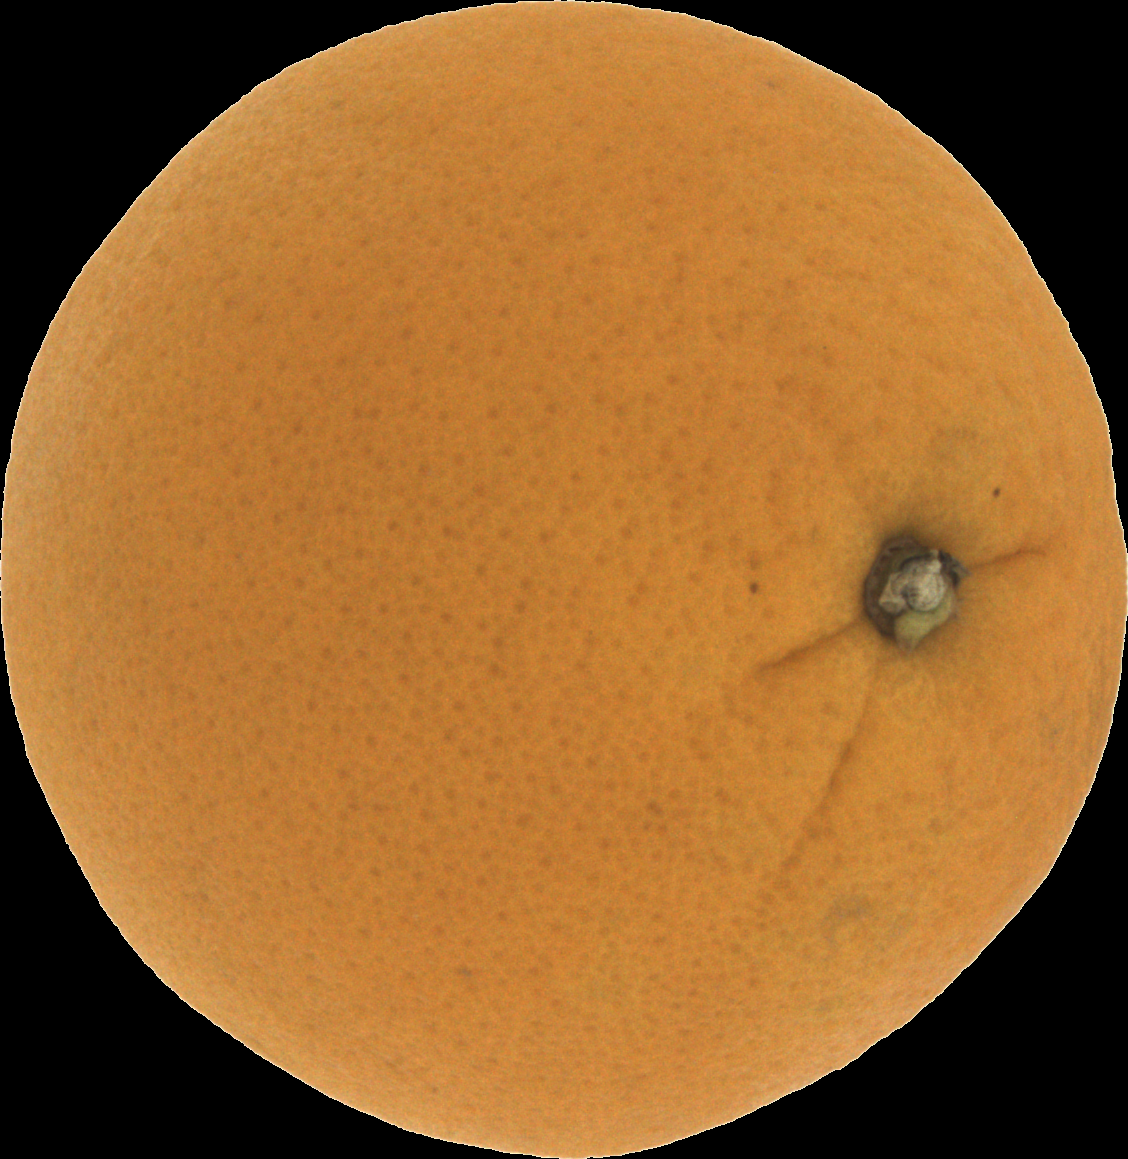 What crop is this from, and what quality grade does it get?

orange, good
